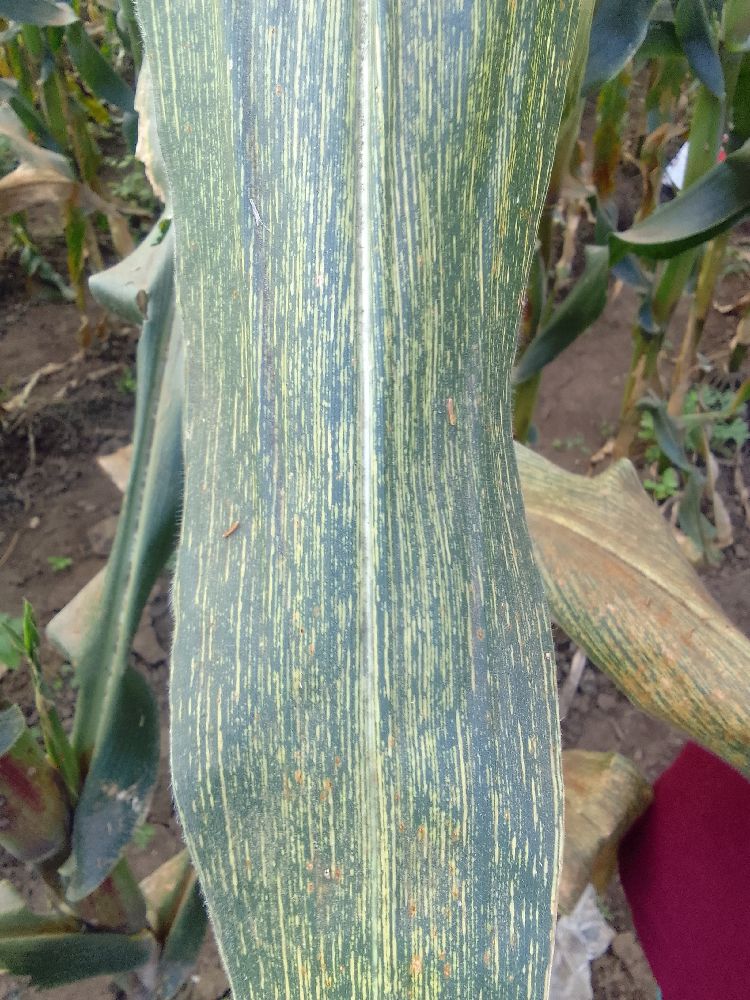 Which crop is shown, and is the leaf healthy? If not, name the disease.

maize, maize streak virus
